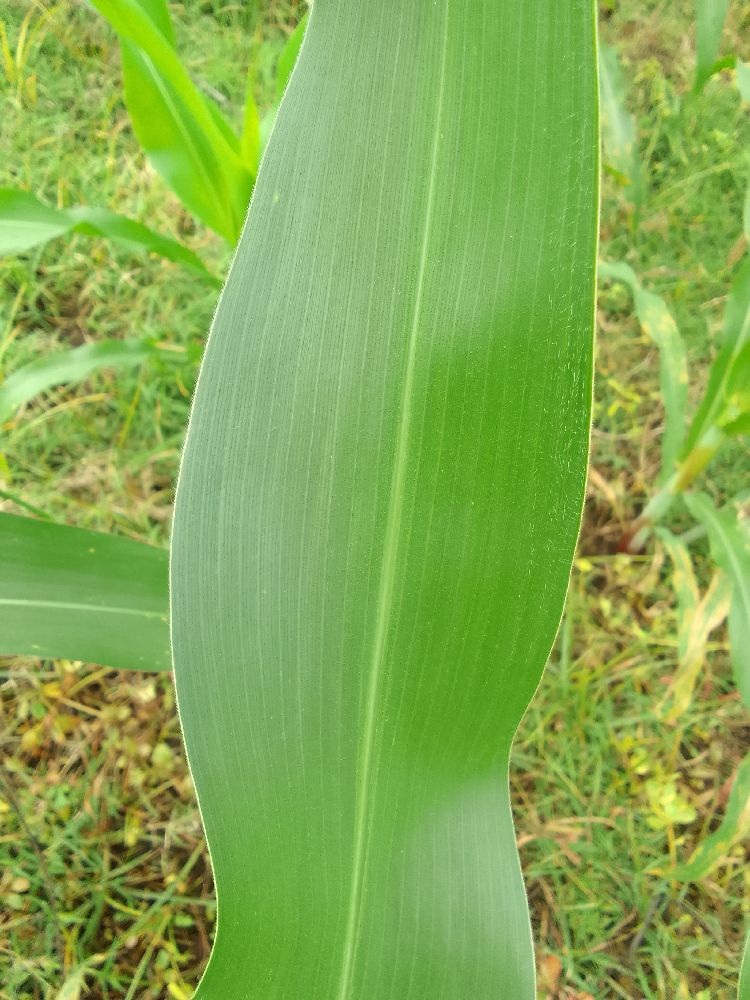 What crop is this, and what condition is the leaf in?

maize, healthy
